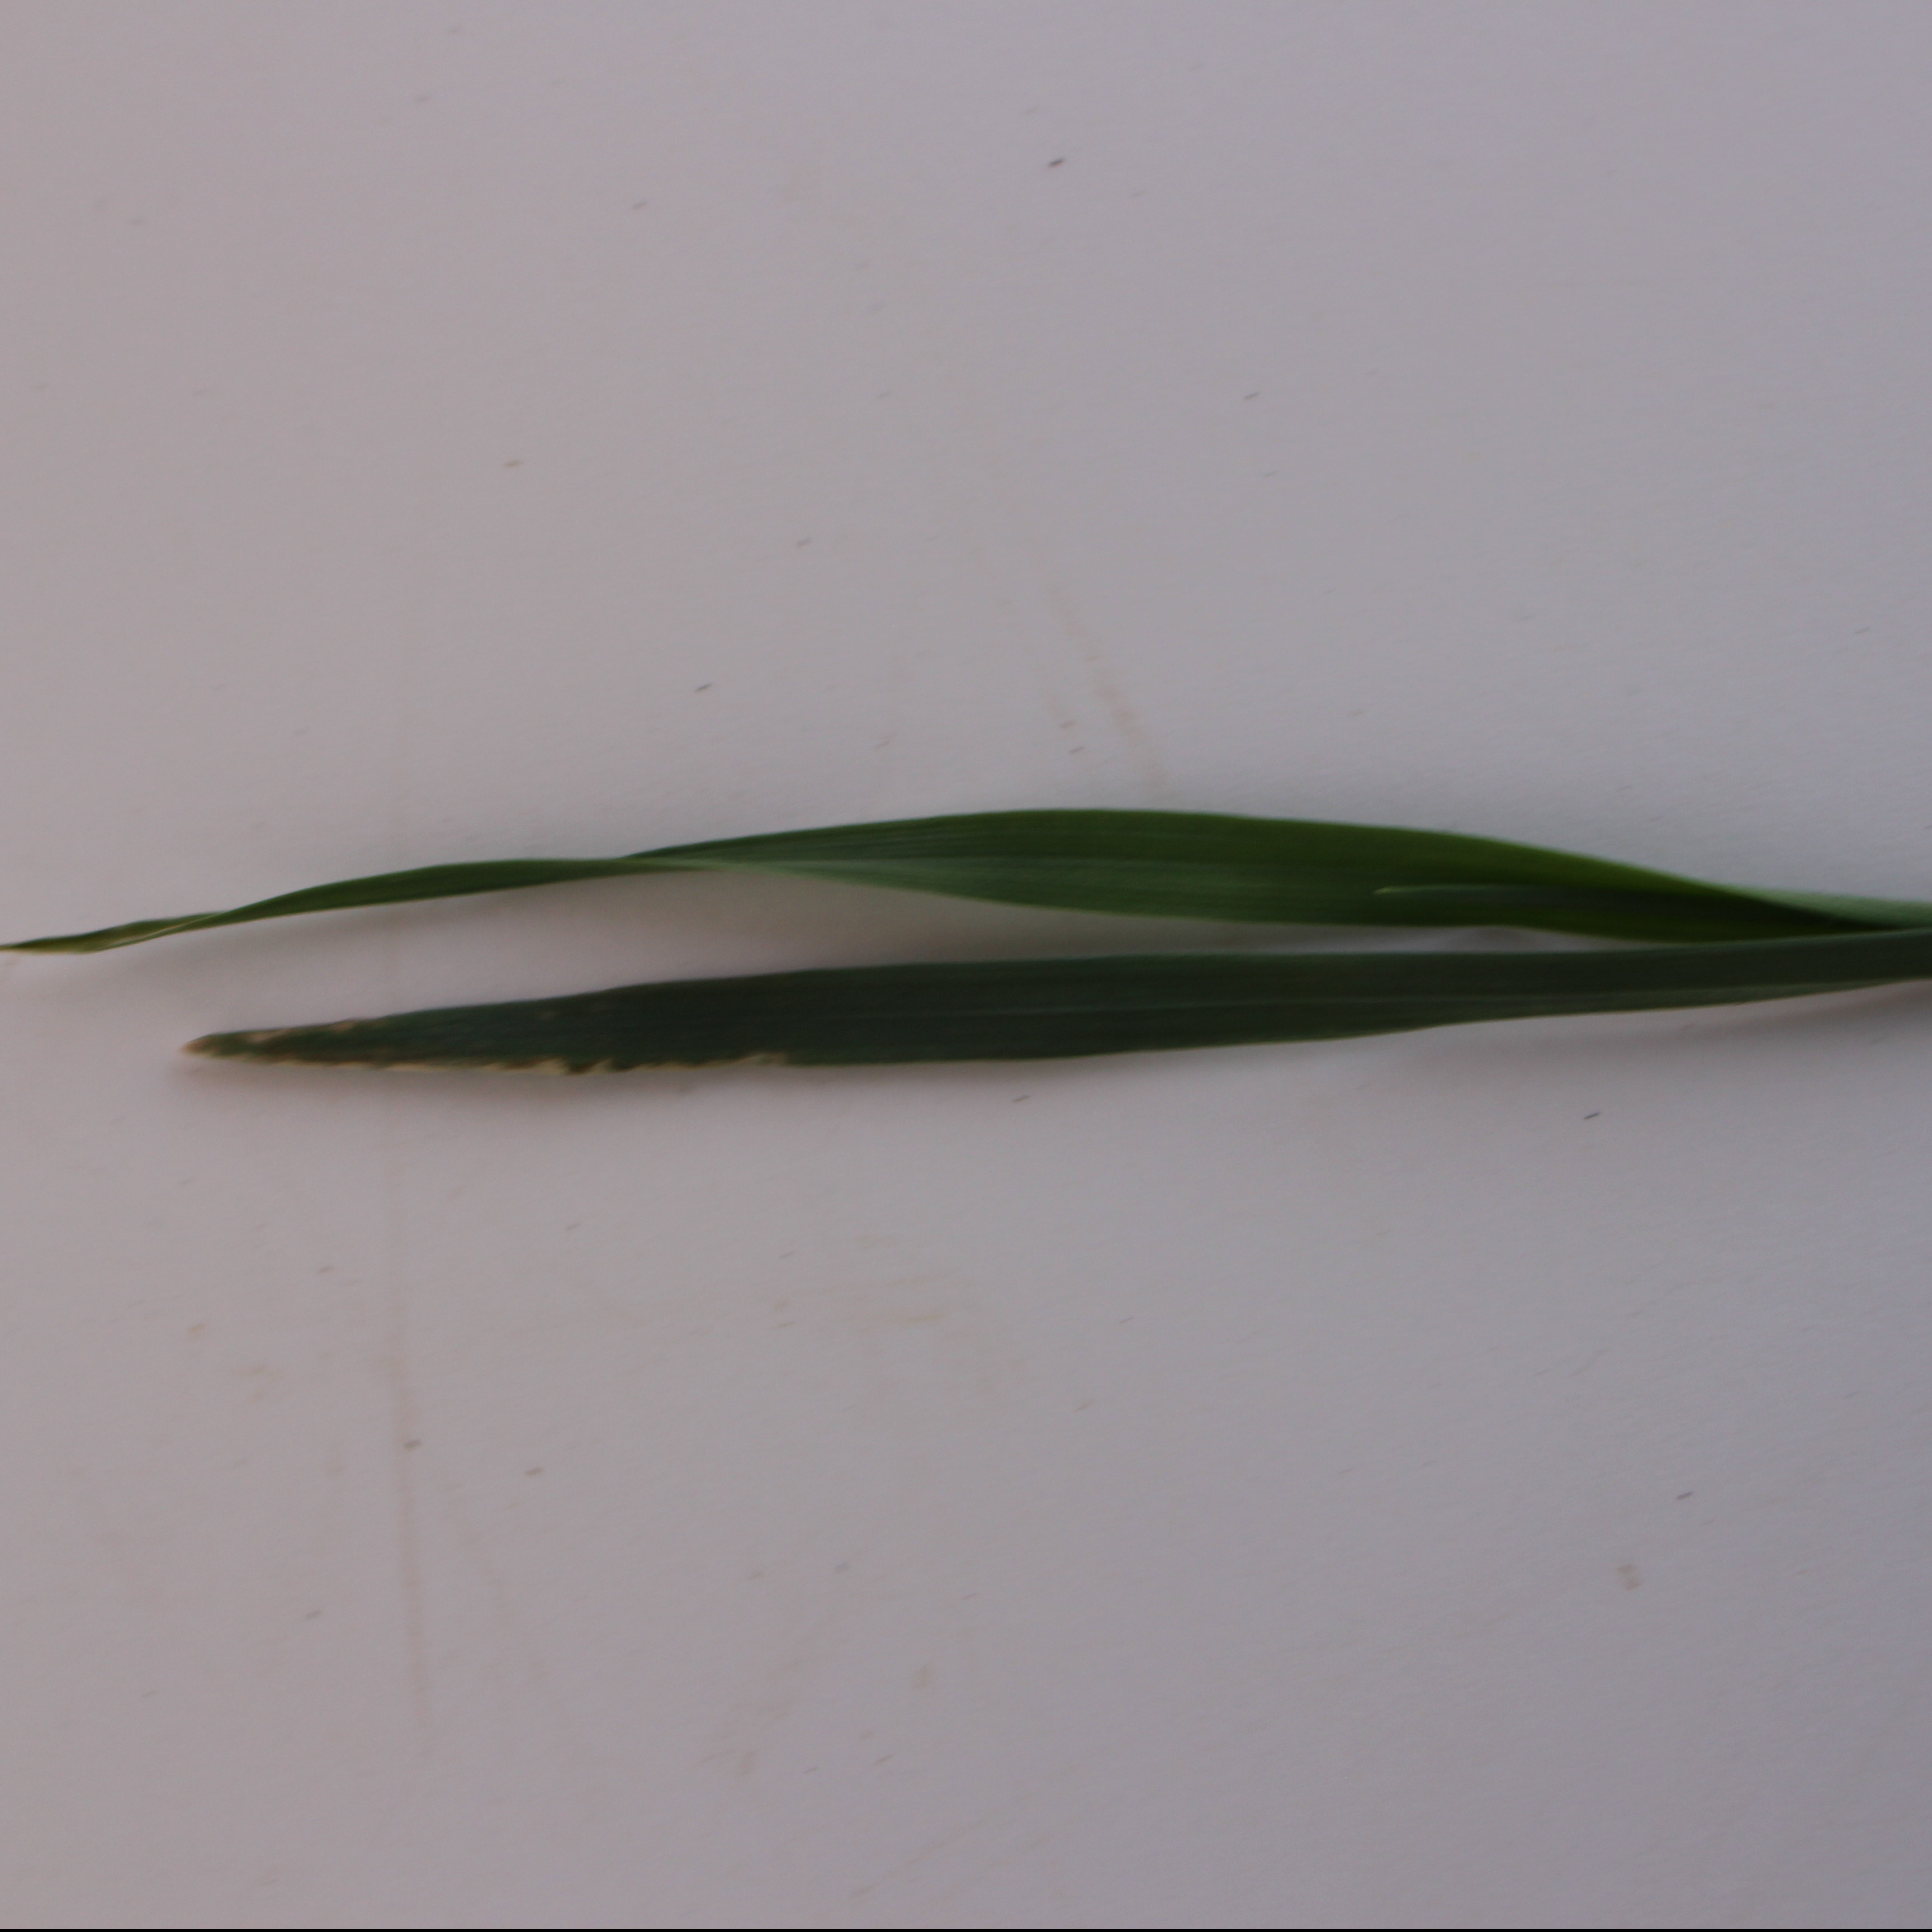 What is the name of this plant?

Avena sterilis
